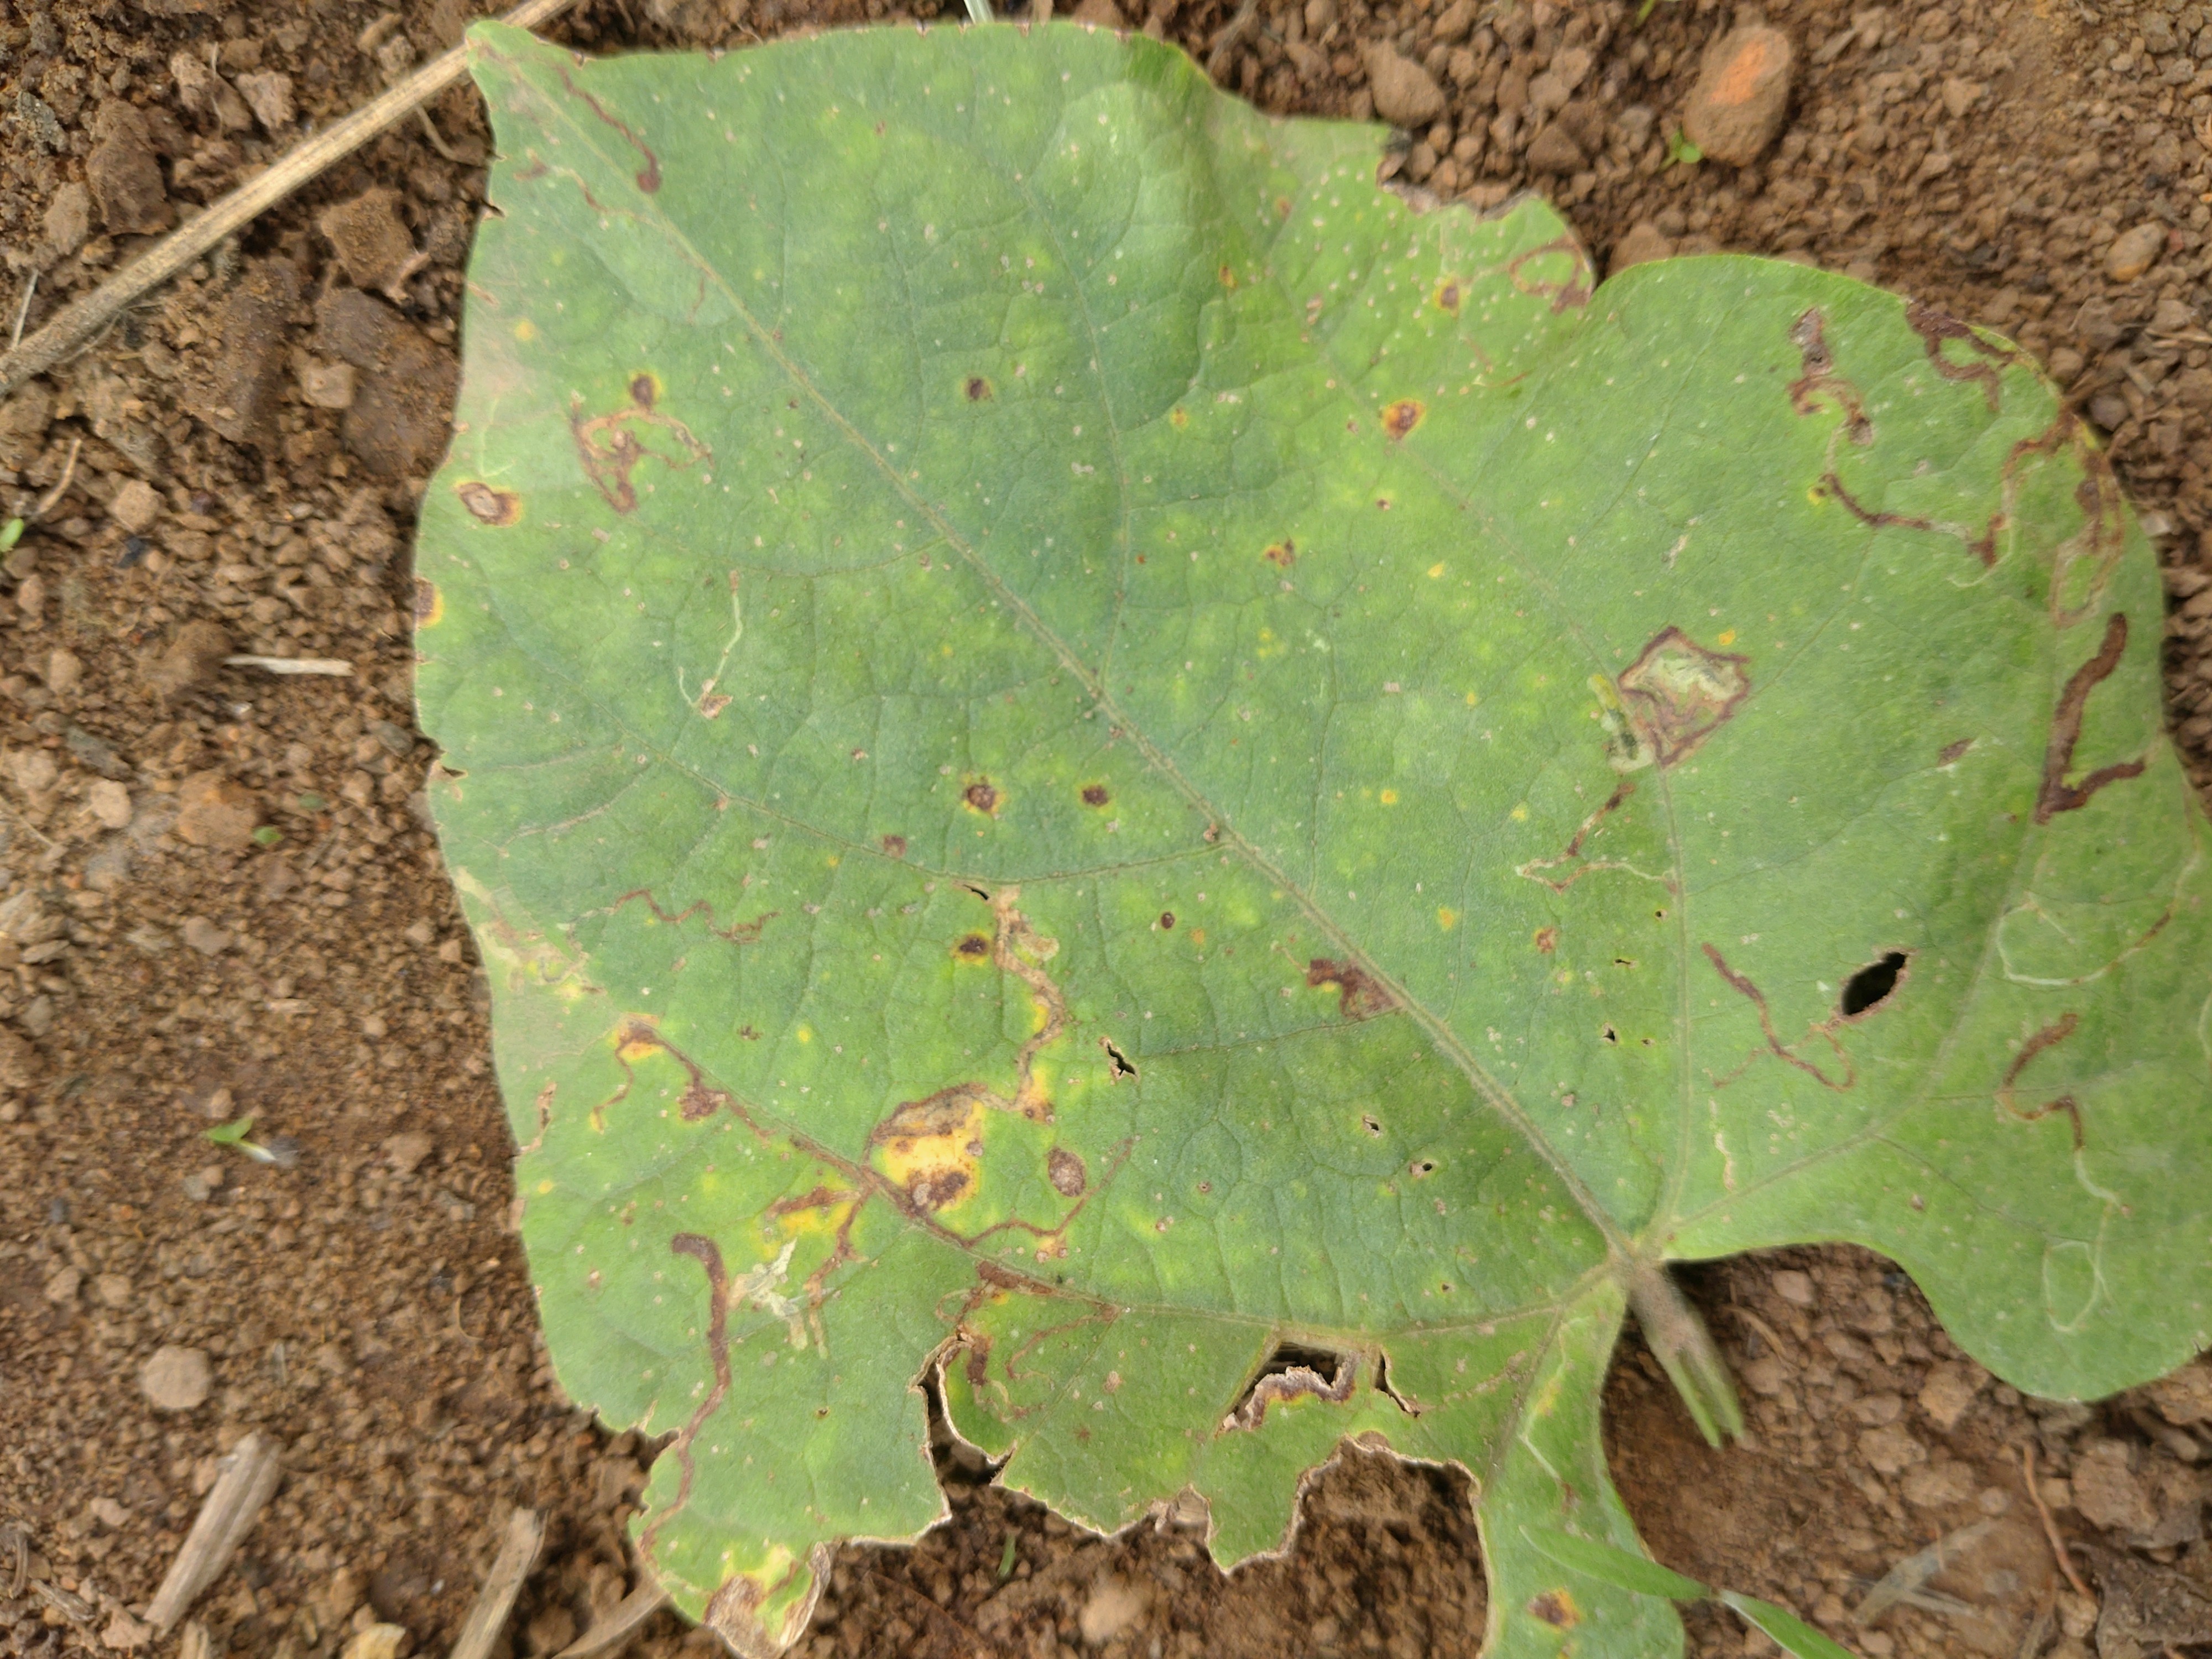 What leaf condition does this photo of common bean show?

rust
